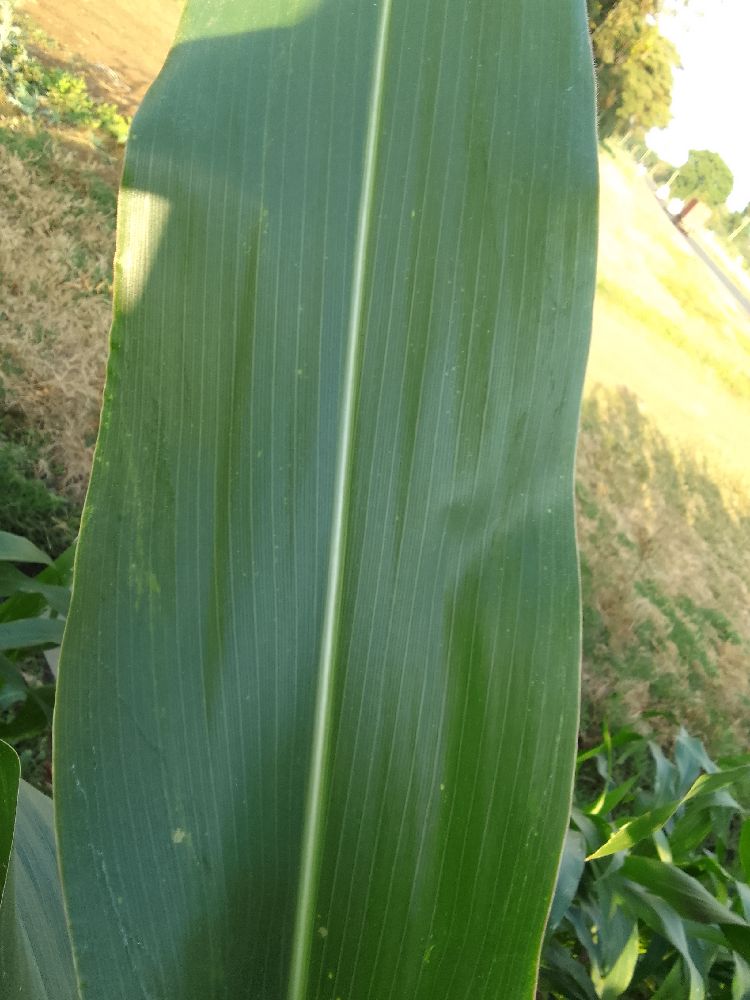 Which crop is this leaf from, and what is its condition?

maize, healthy
